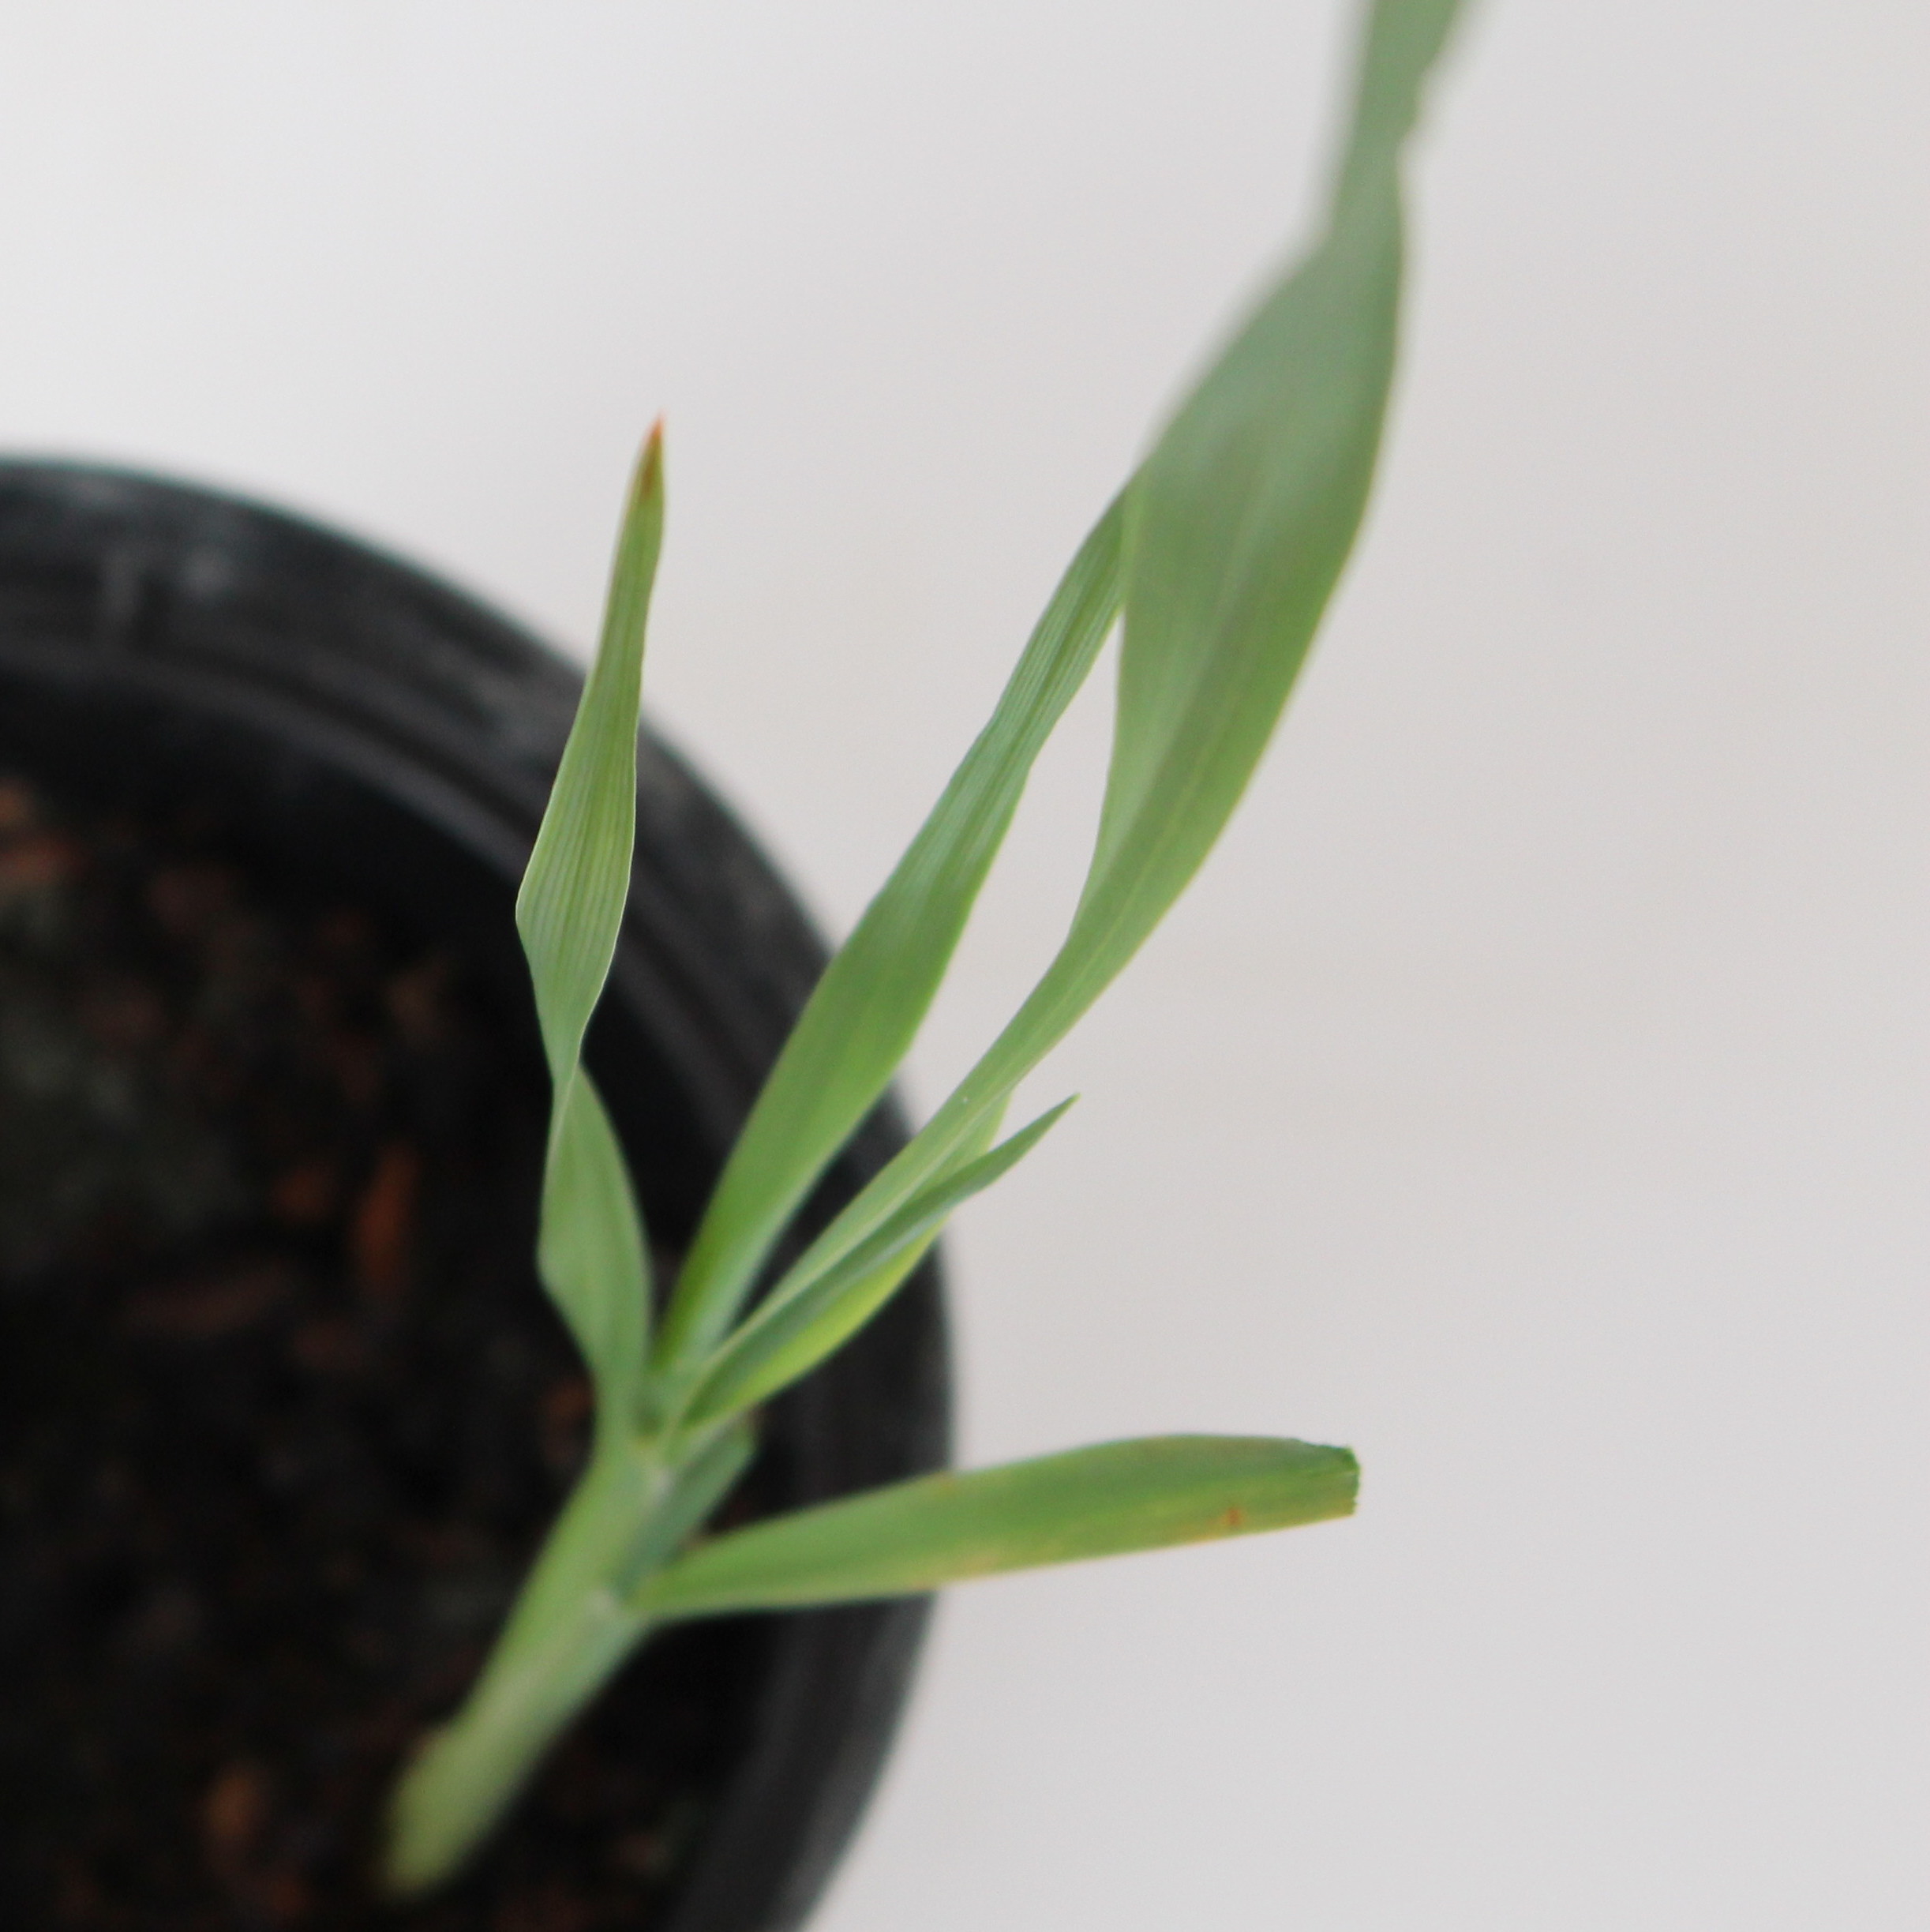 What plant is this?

Avena sterilis
